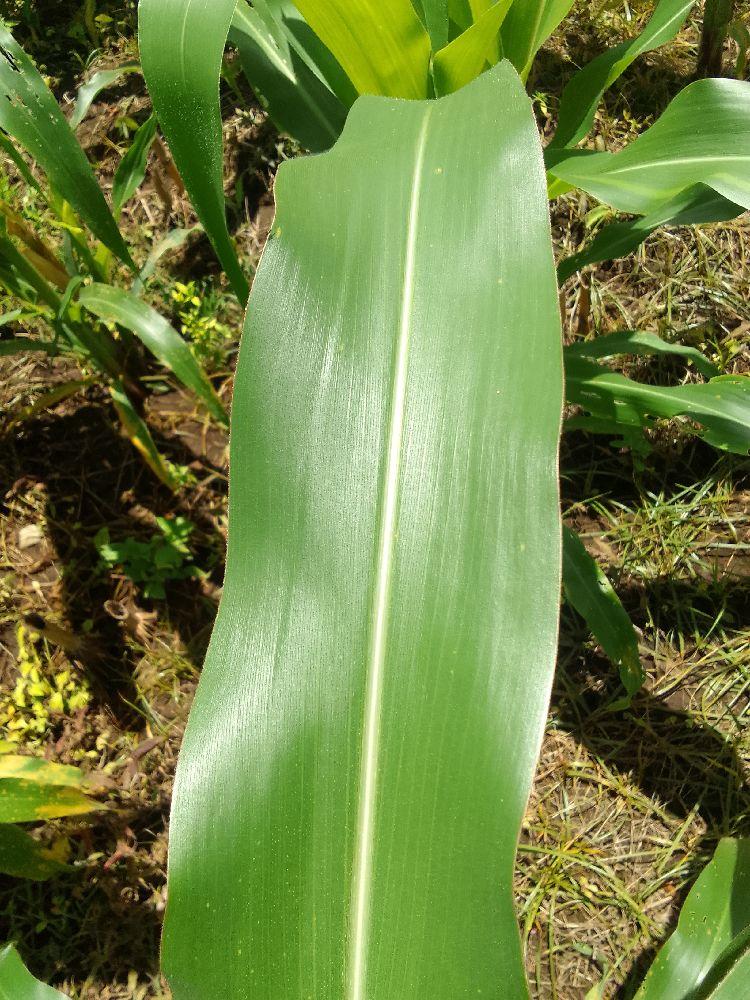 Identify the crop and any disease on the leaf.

maize, healthy
